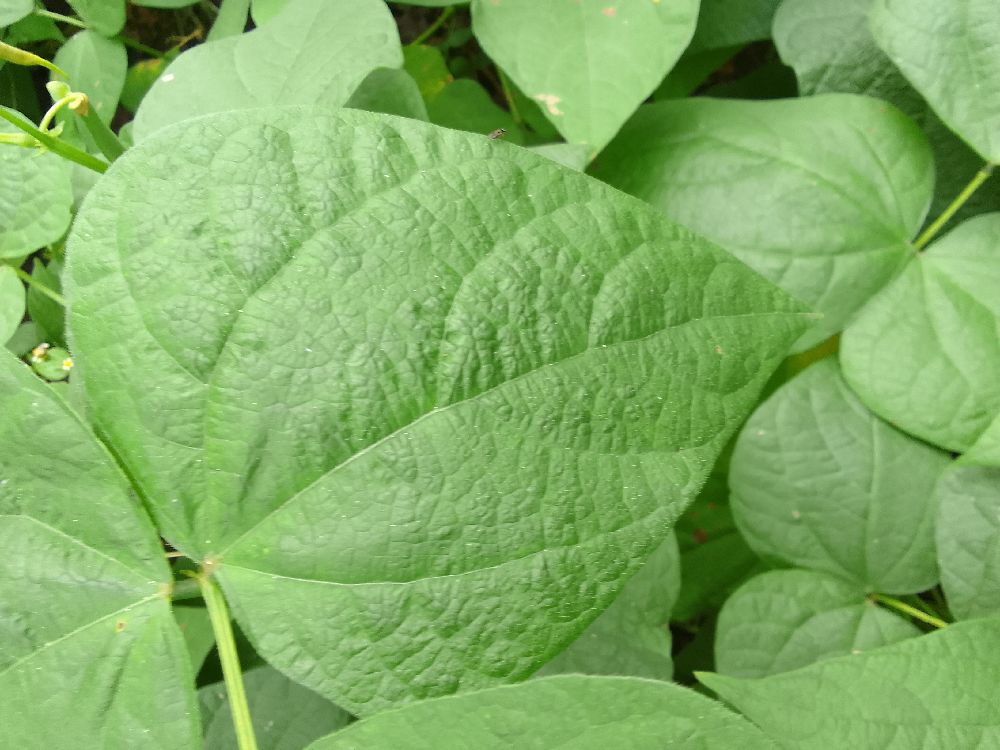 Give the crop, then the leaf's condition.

common bean, healthy
